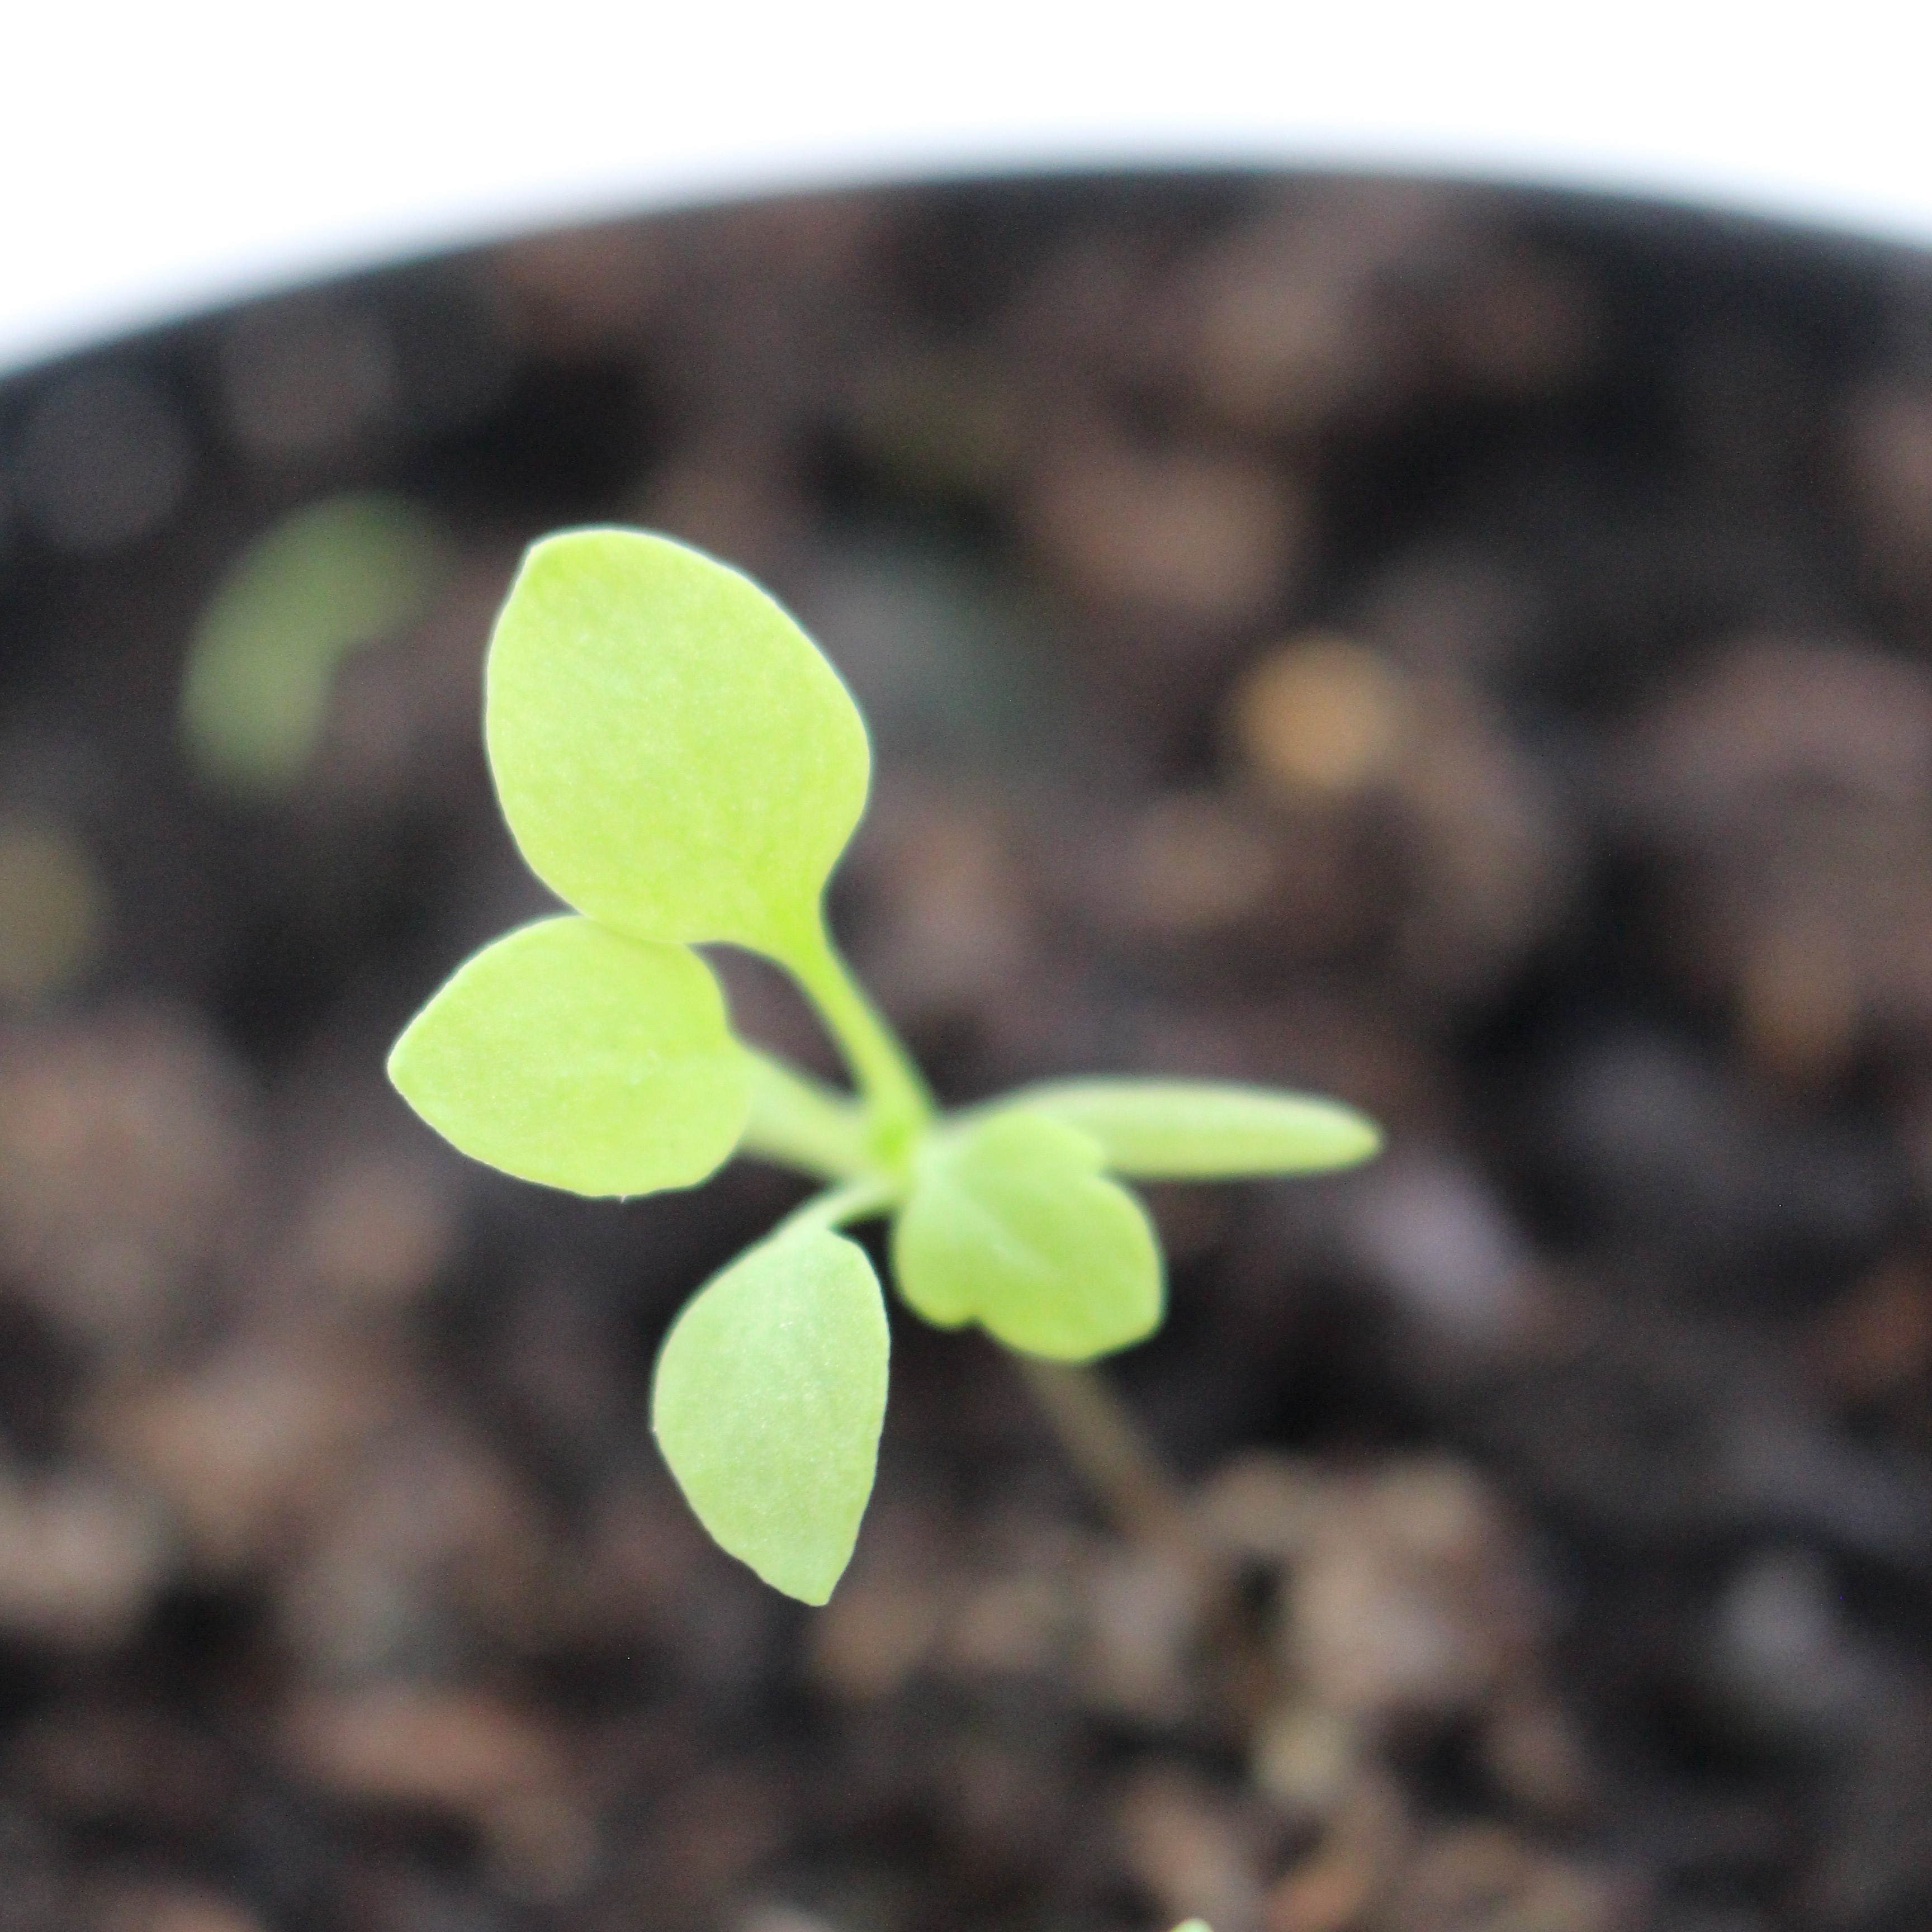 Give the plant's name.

Papaver rhoeas
